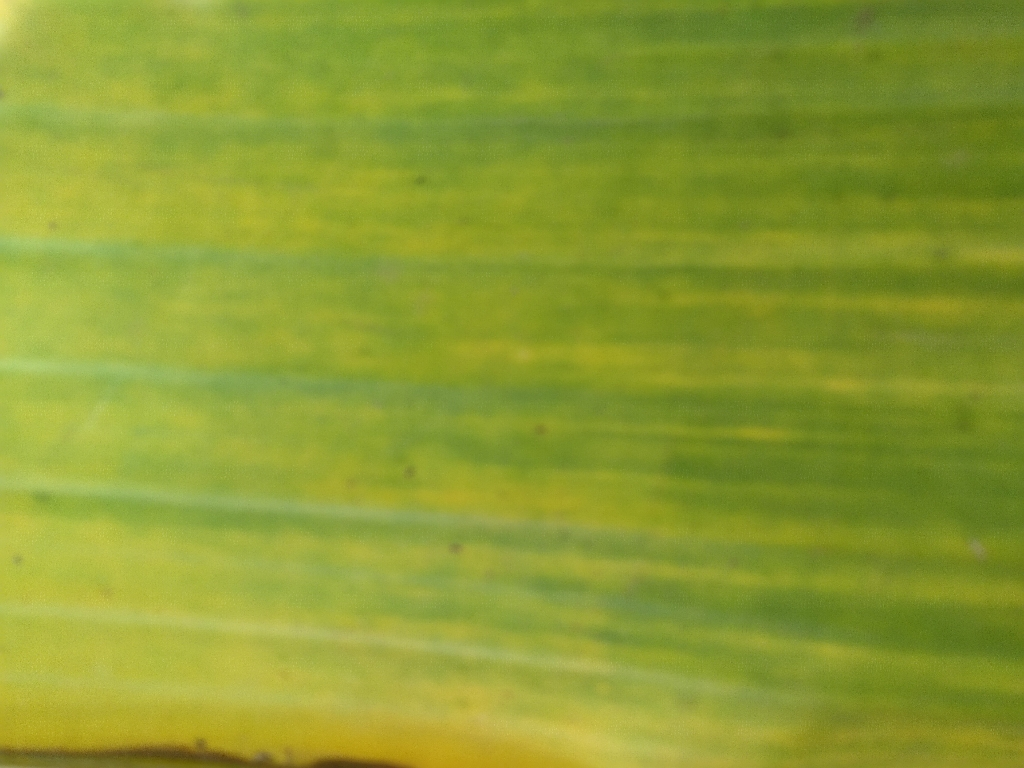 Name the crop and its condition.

banana, fusarium wilt race 1
